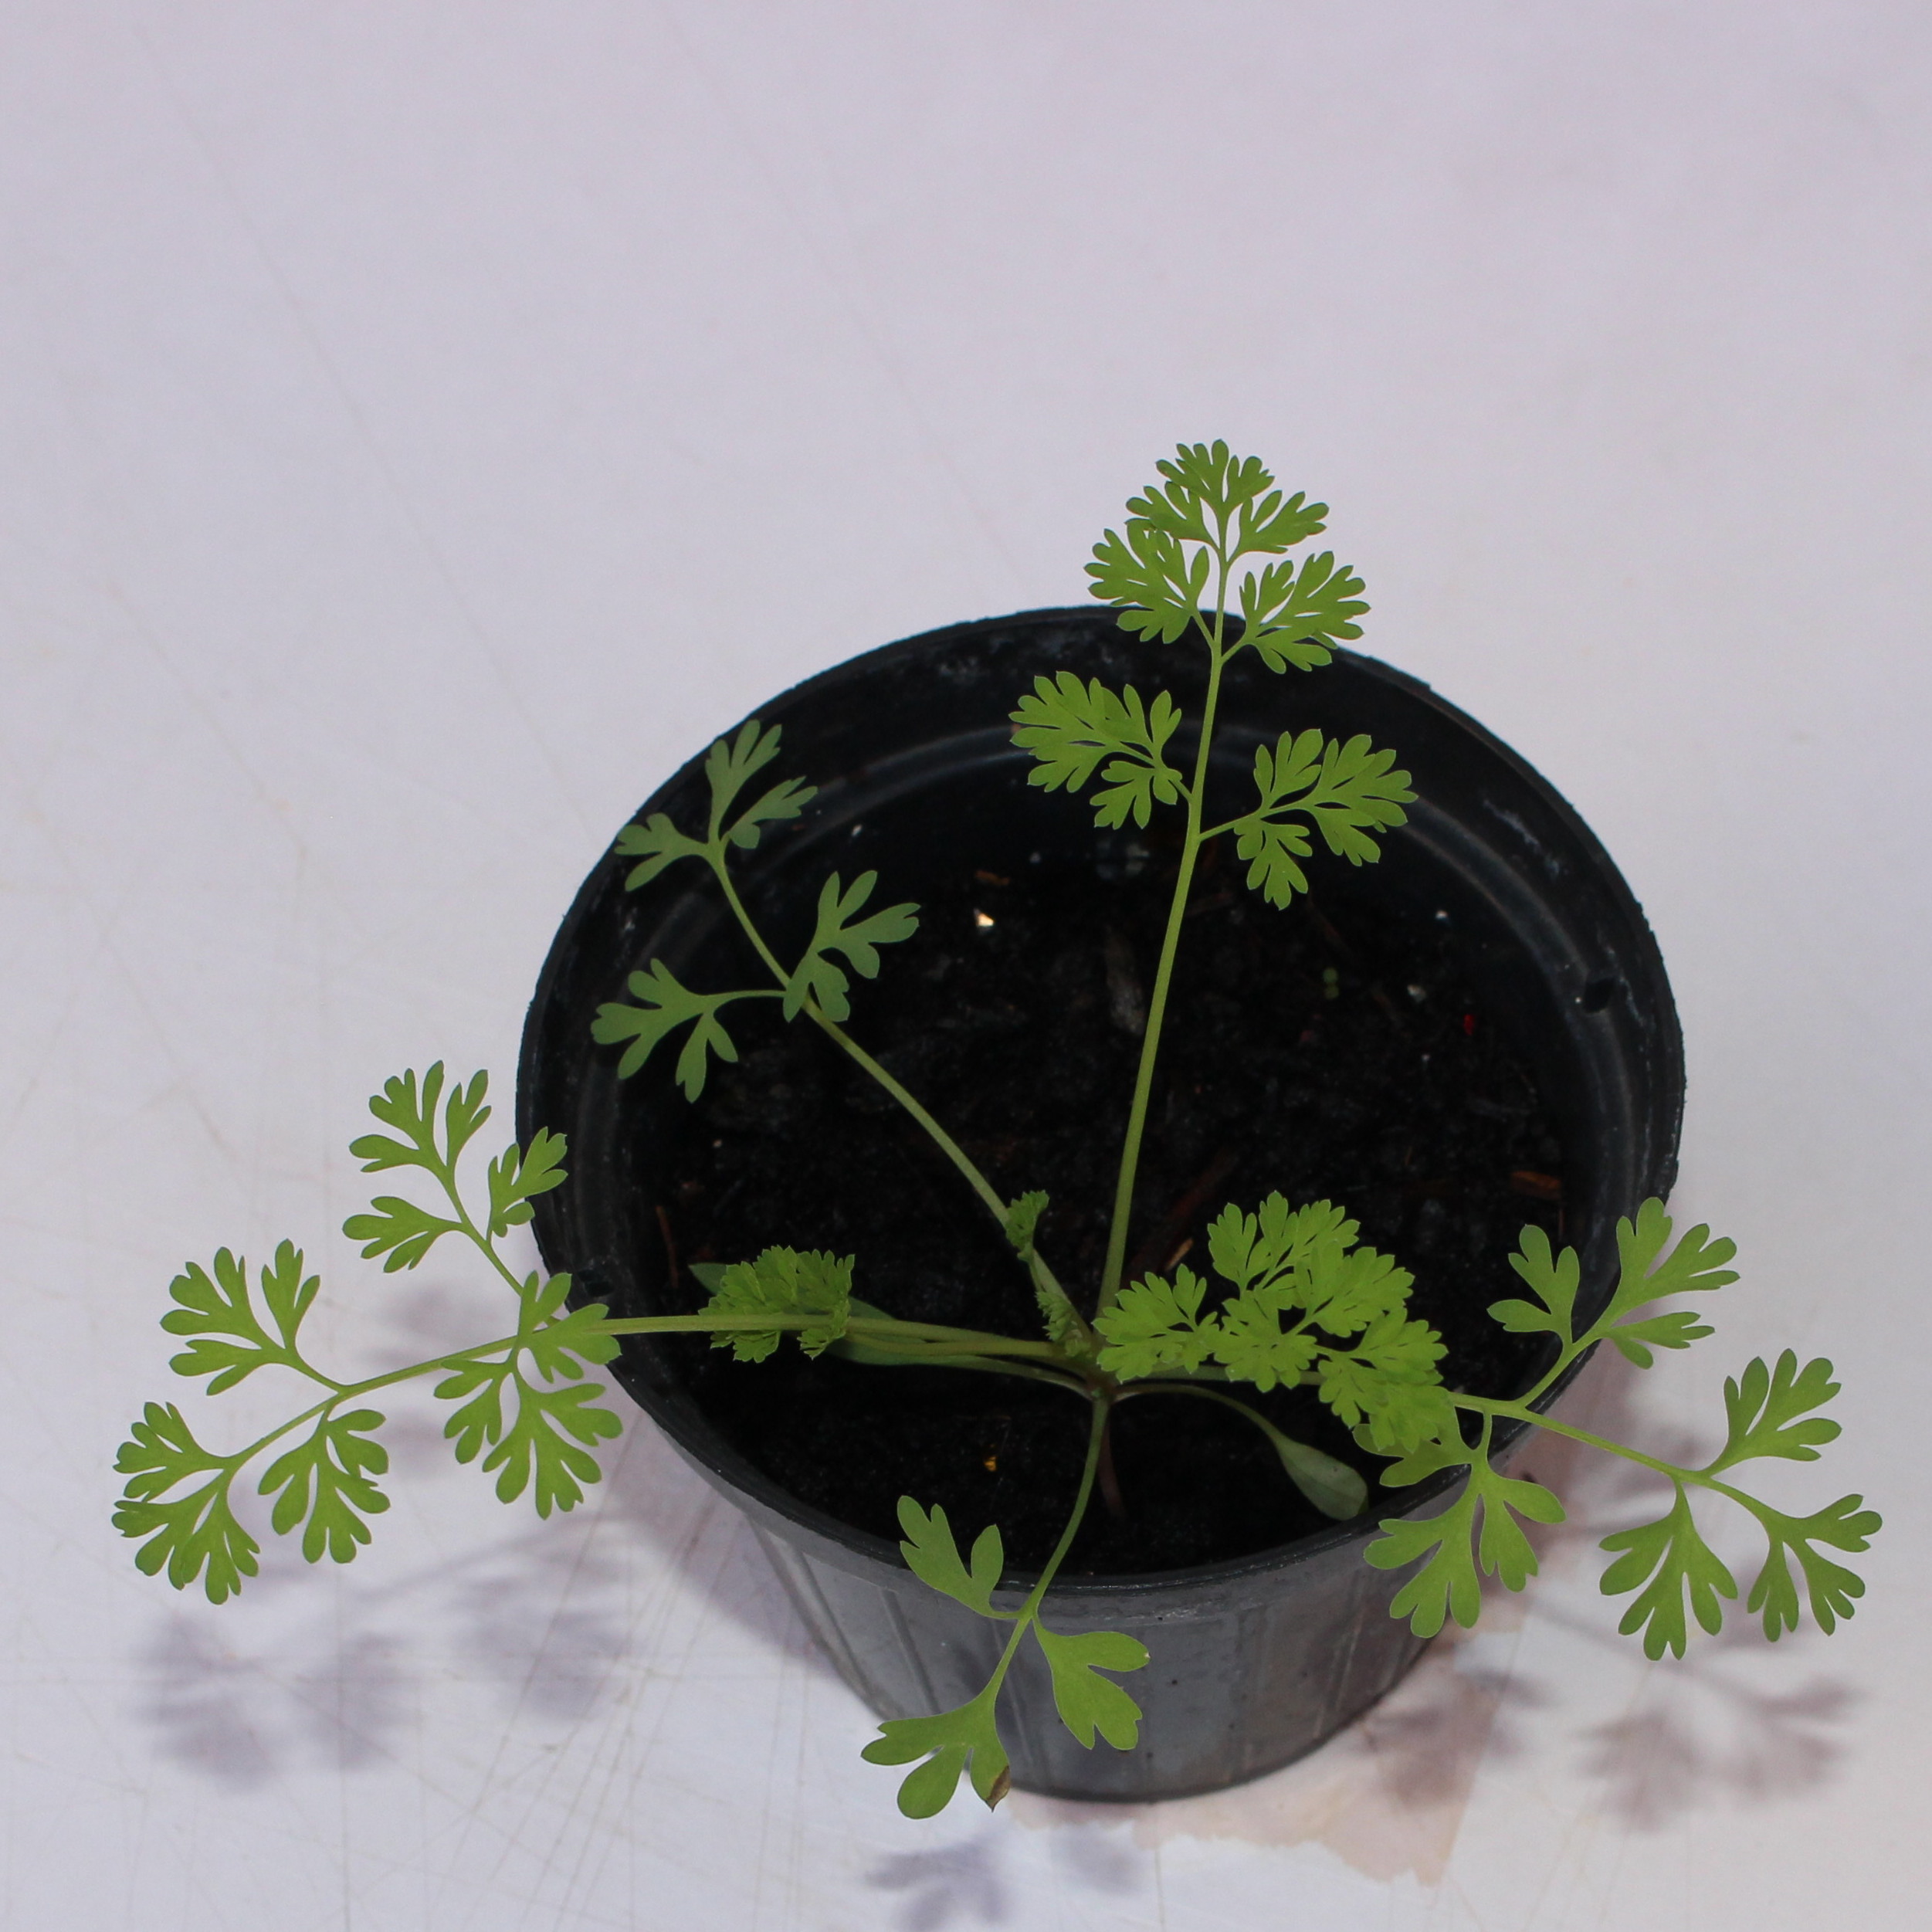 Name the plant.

Fumaria officinalis
